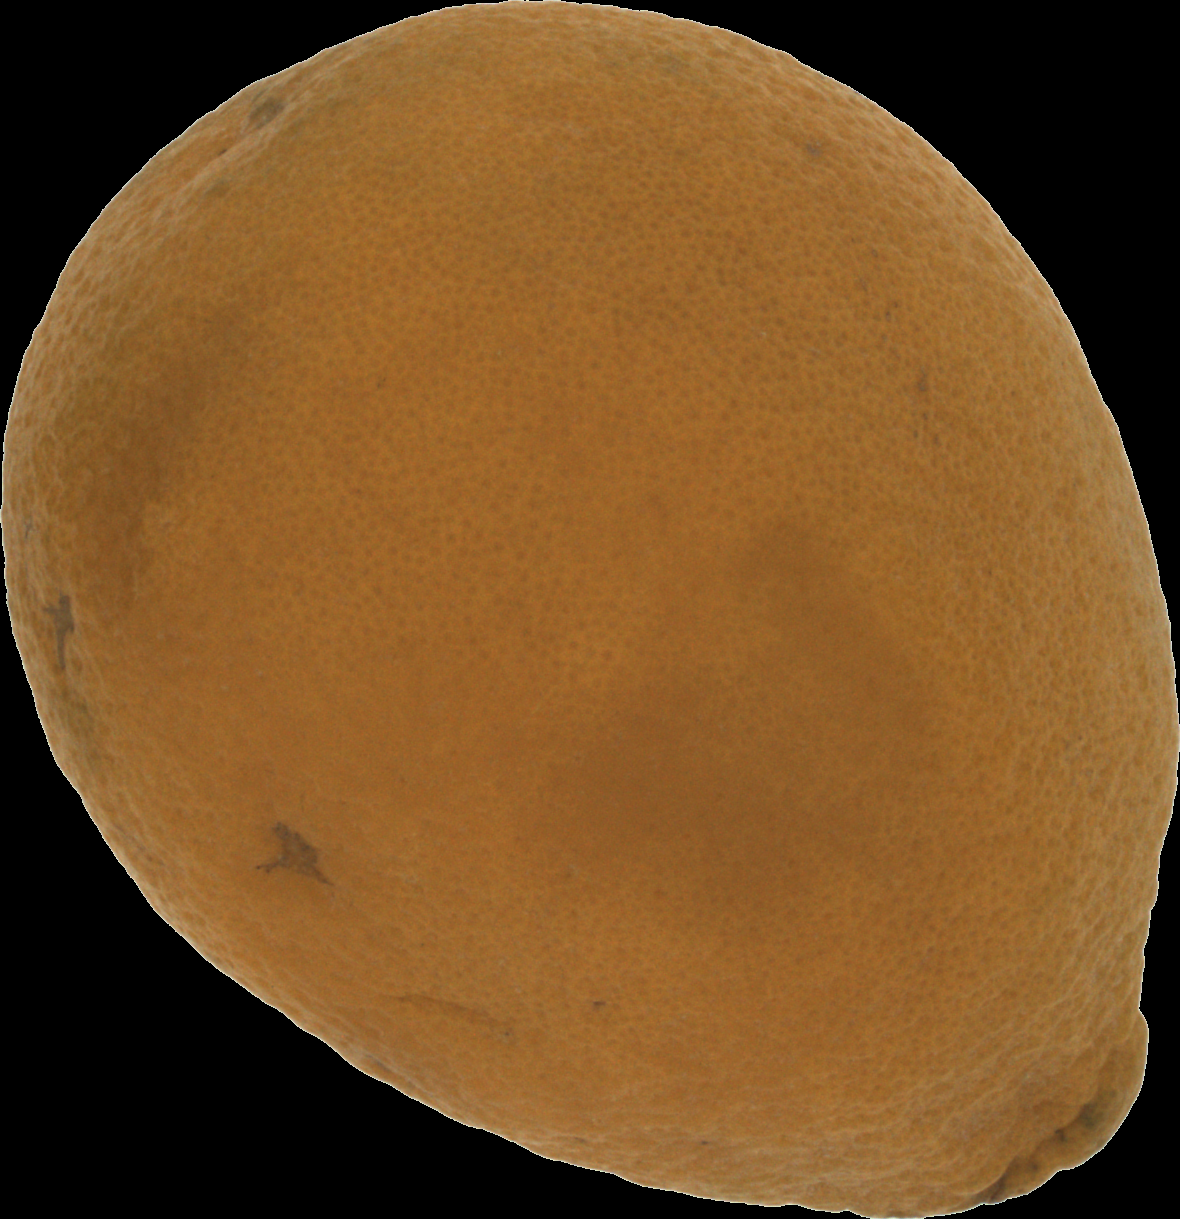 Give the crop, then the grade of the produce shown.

orange, bad
